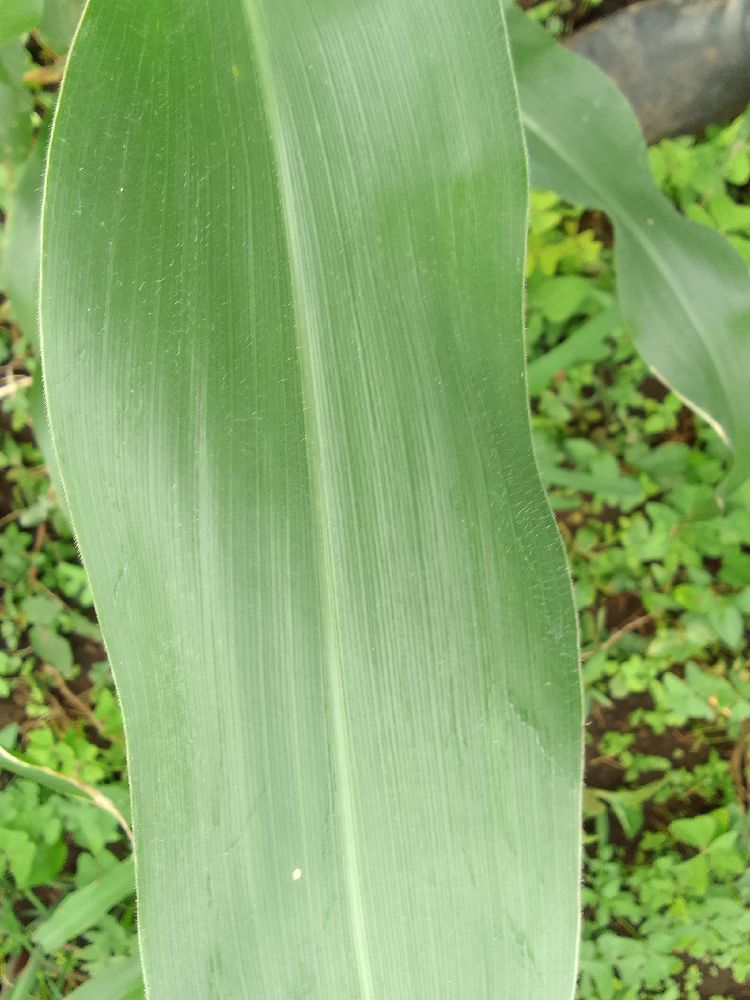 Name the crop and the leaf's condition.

maize, healthy
